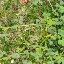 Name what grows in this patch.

unstructured weed
